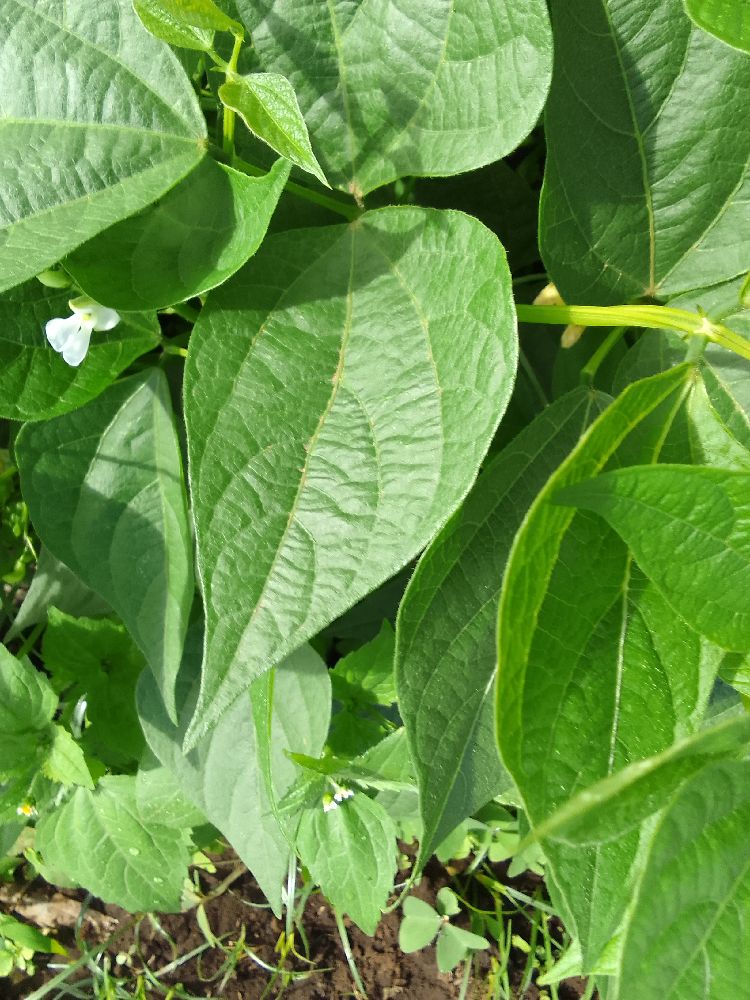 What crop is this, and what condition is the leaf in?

common bean, healthy
